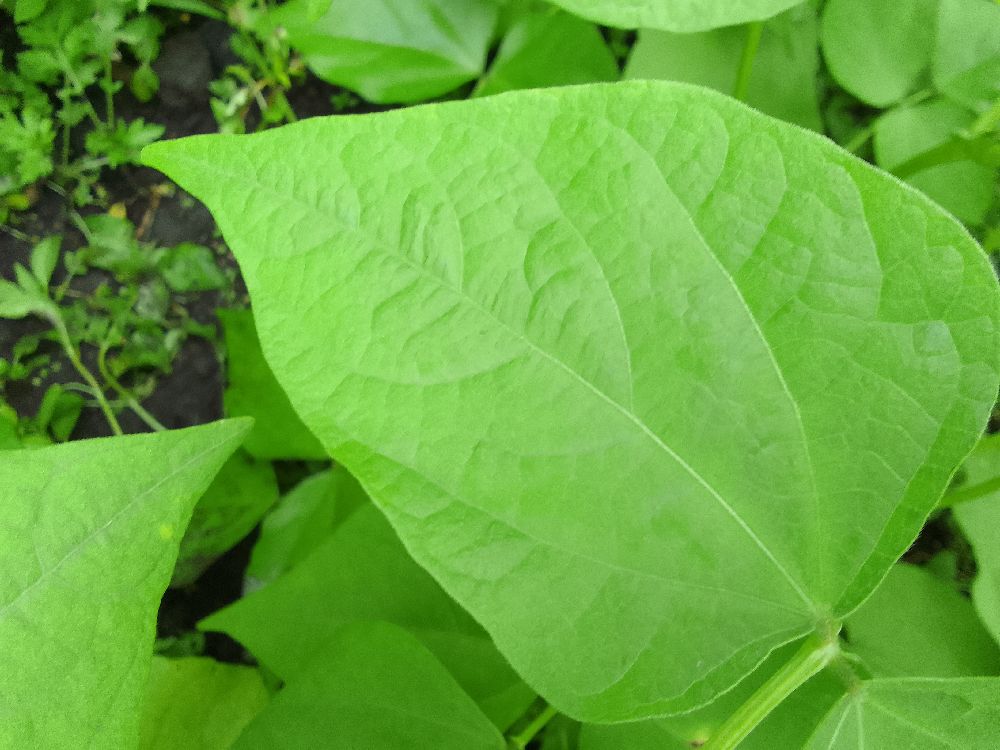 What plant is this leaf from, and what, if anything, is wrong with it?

common bean, healthy
